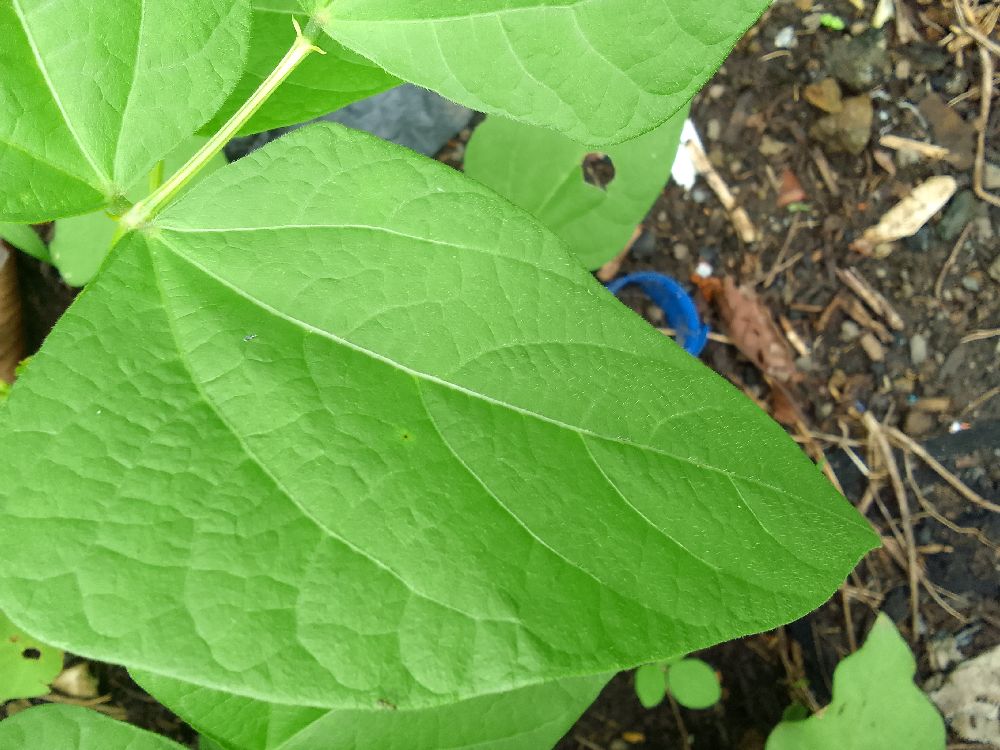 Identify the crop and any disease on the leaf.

common bean, healthy
